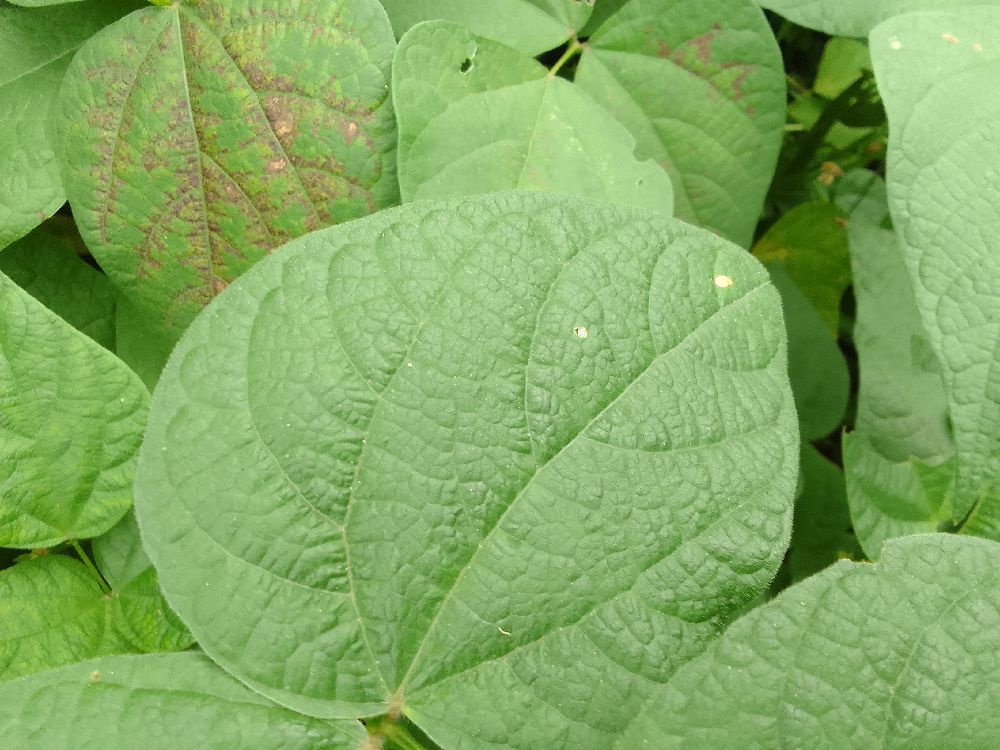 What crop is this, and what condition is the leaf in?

common bean, healthy
